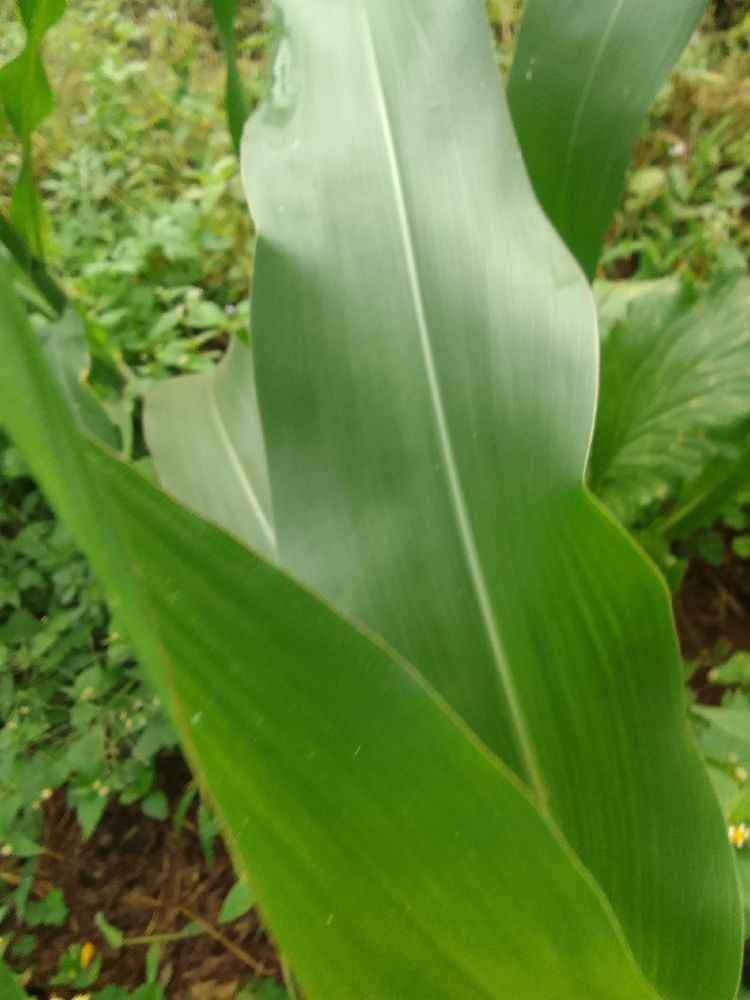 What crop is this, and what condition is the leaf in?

maize, healthy
